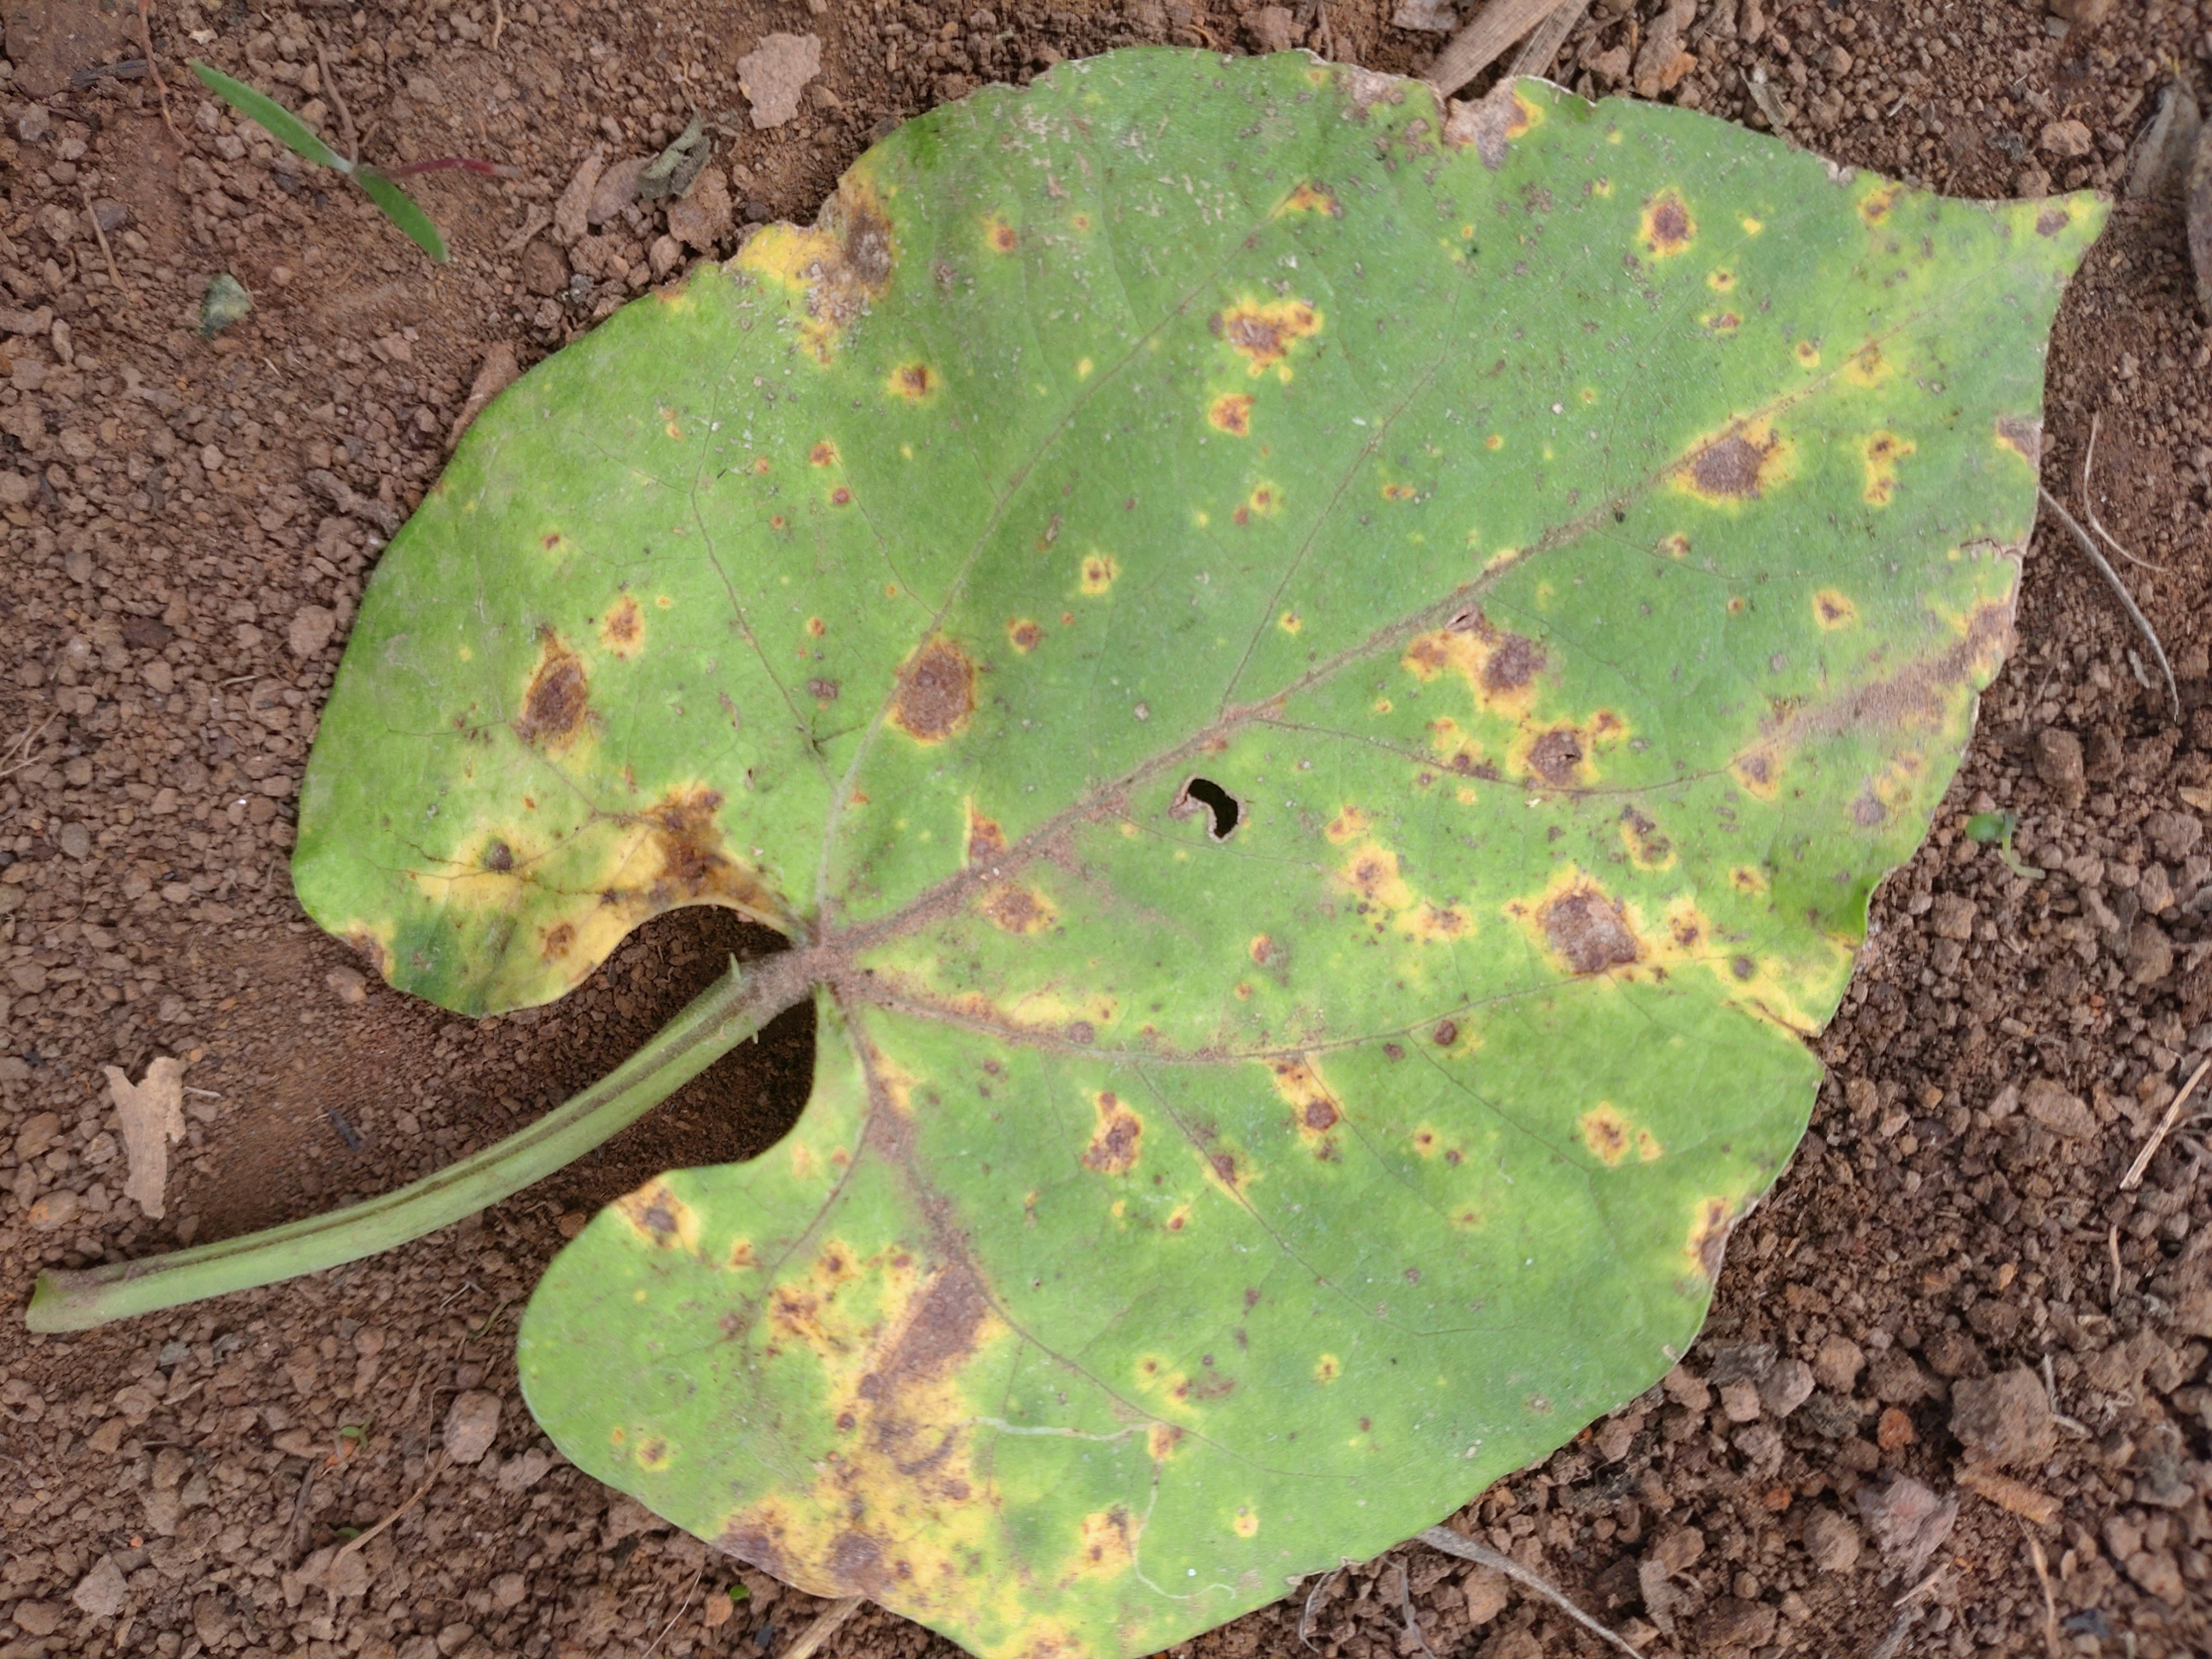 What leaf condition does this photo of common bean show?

rust
